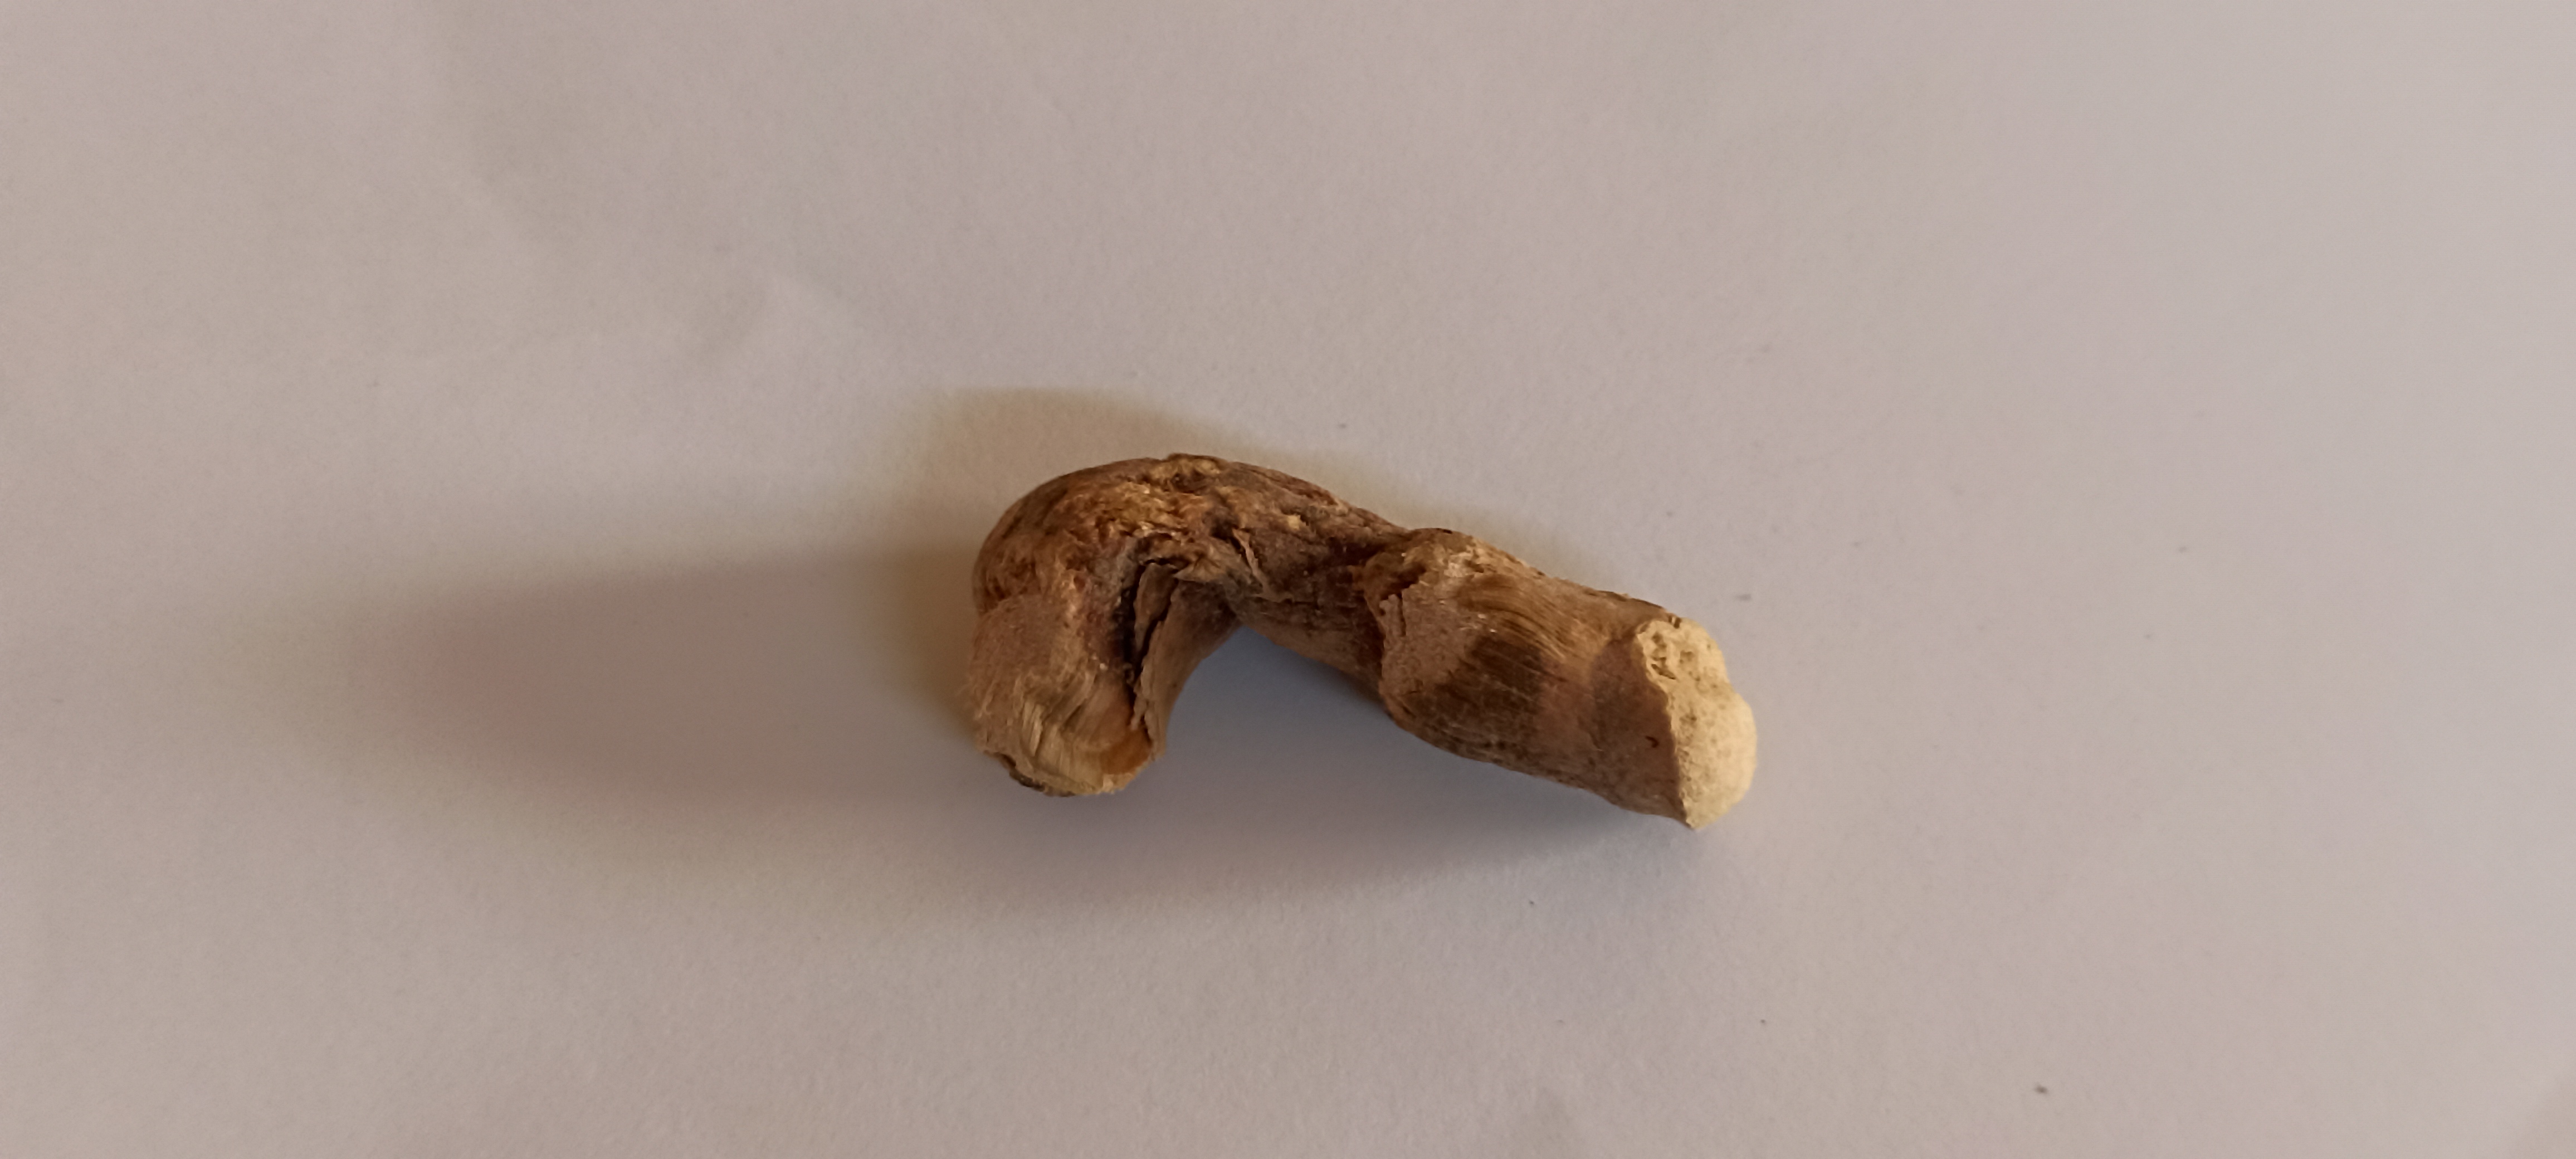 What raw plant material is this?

vekhand
